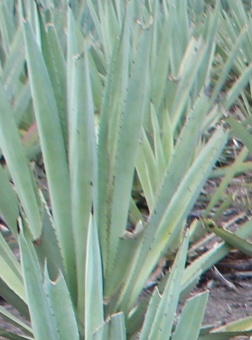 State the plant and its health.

agave, healthy
